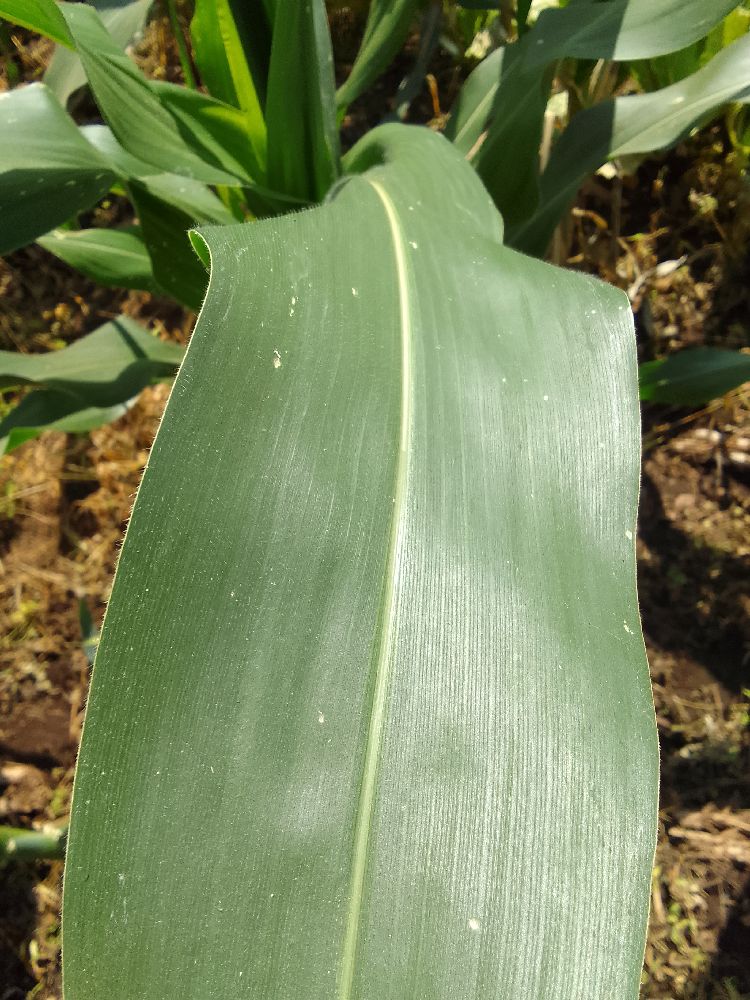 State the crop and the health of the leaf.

maize, healthy
